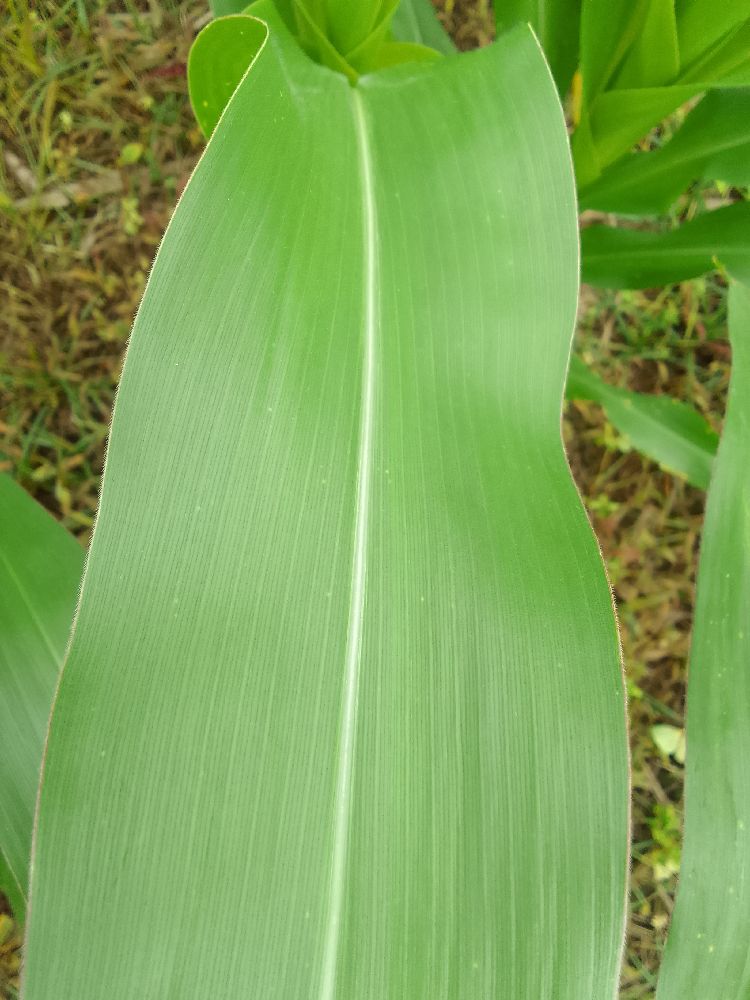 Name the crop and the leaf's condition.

maize, healthy
